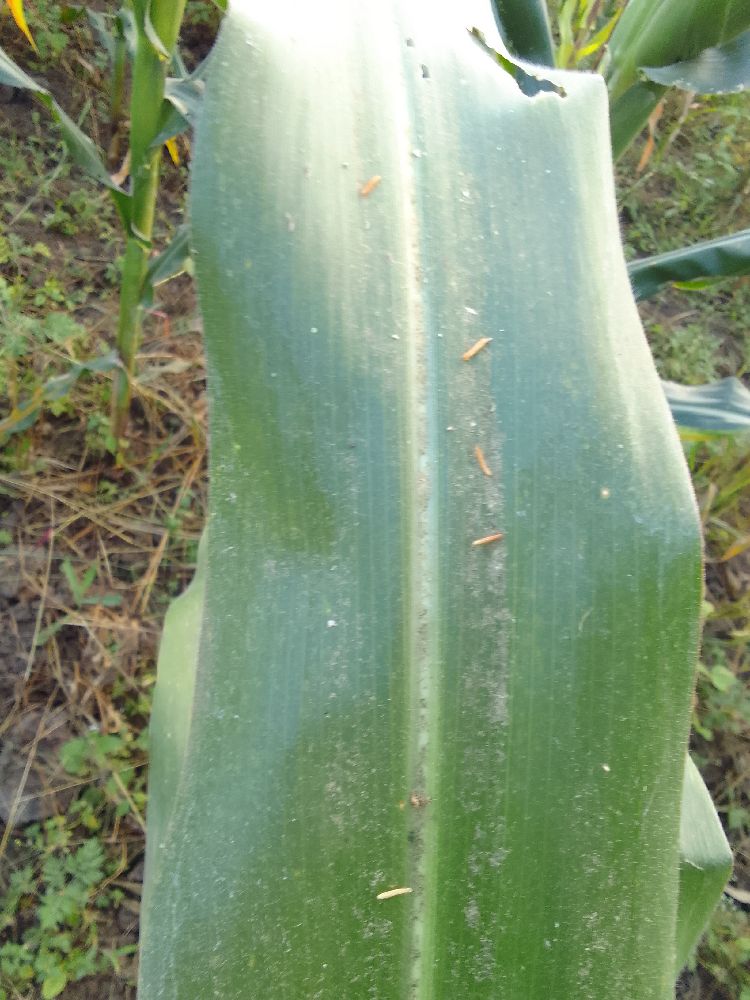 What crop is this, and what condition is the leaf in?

maize, healthy
